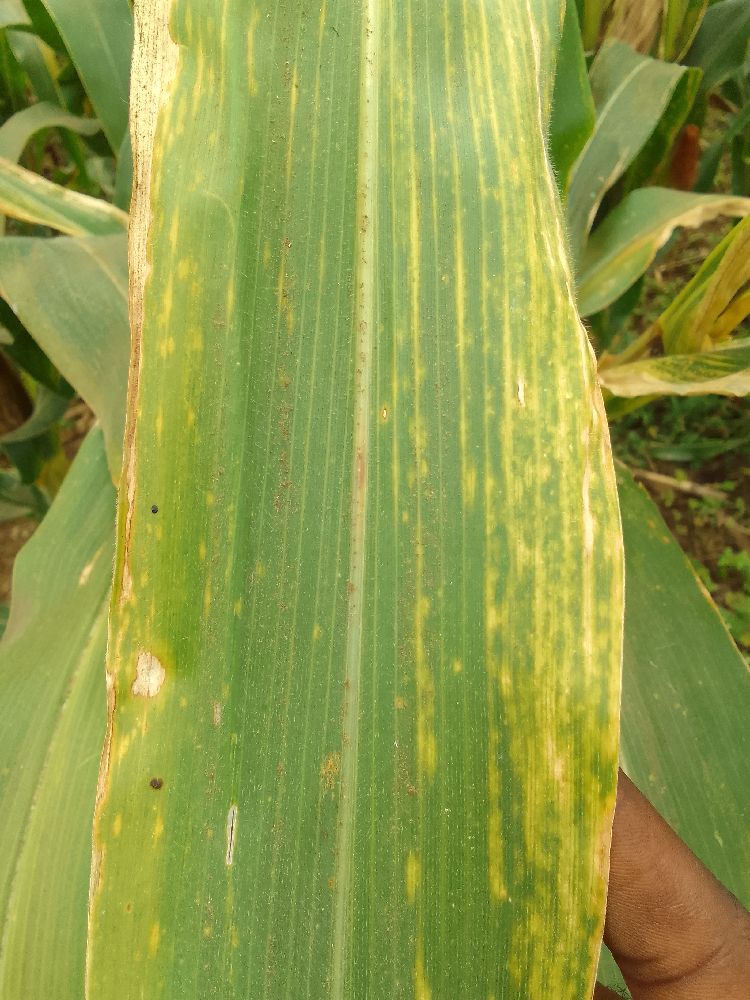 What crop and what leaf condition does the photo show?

maize, maize lethal necrosis
